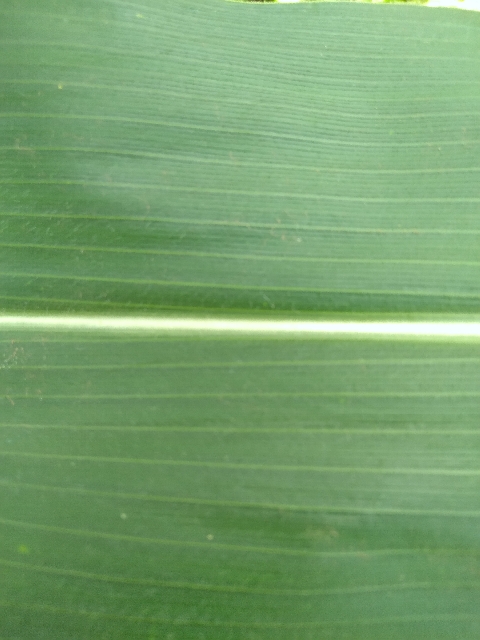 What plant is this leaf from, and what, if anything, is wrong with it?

maize, healthy
